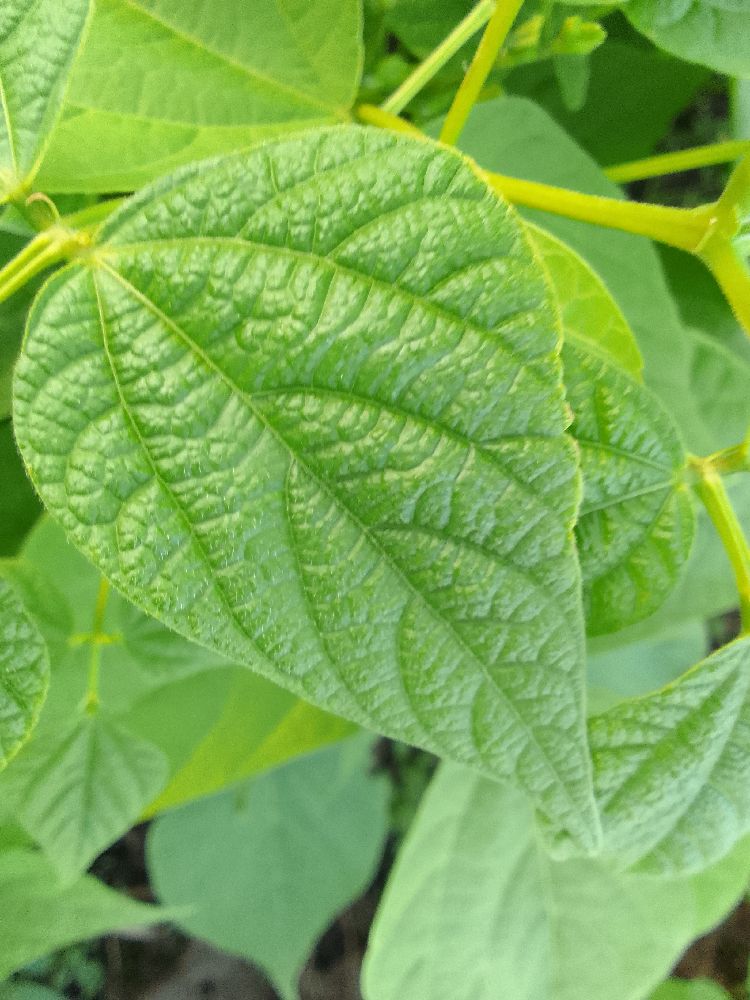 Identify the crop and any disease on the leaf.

common bean, healthy
